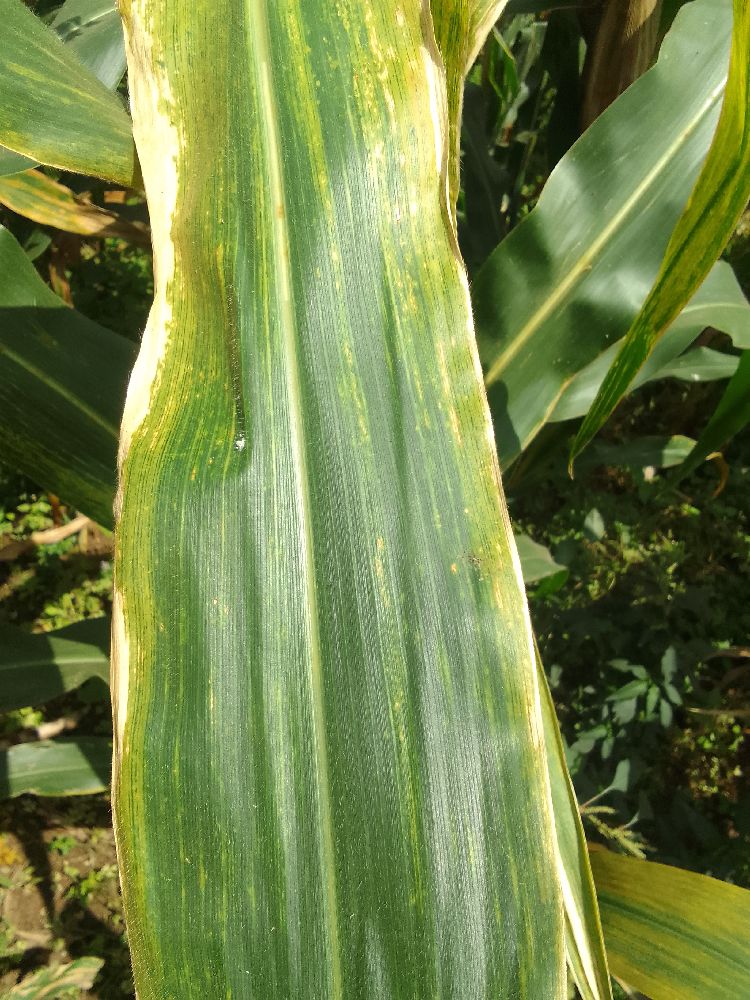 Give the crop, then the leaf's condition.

maize, maize lethal necrosis
